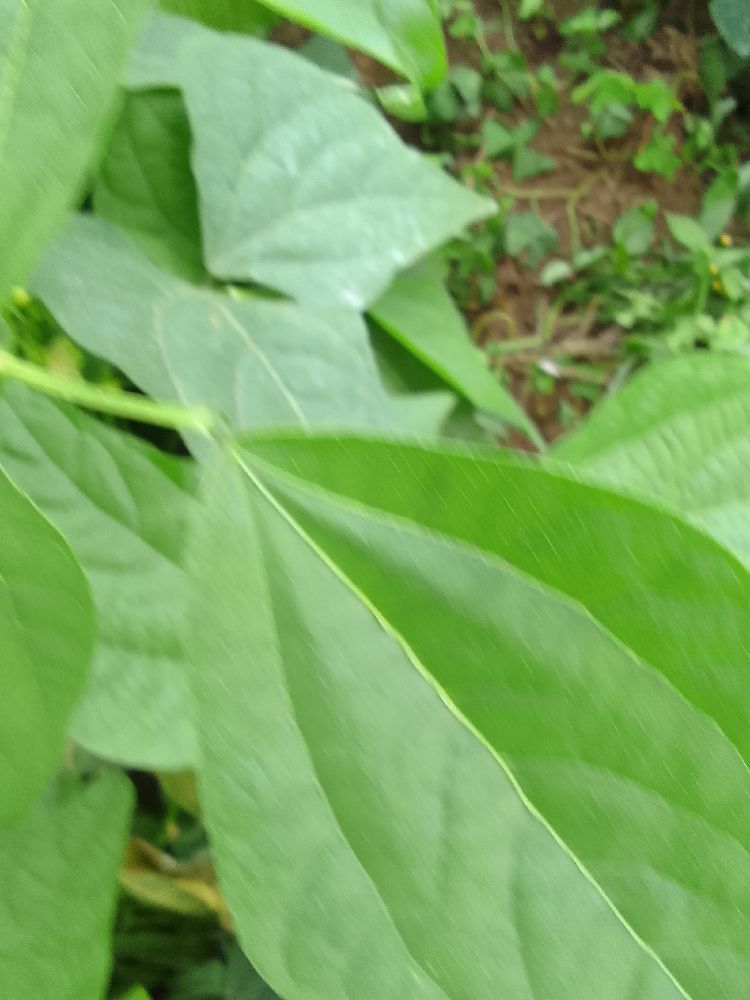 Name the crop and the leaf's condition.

common bean, healthy
